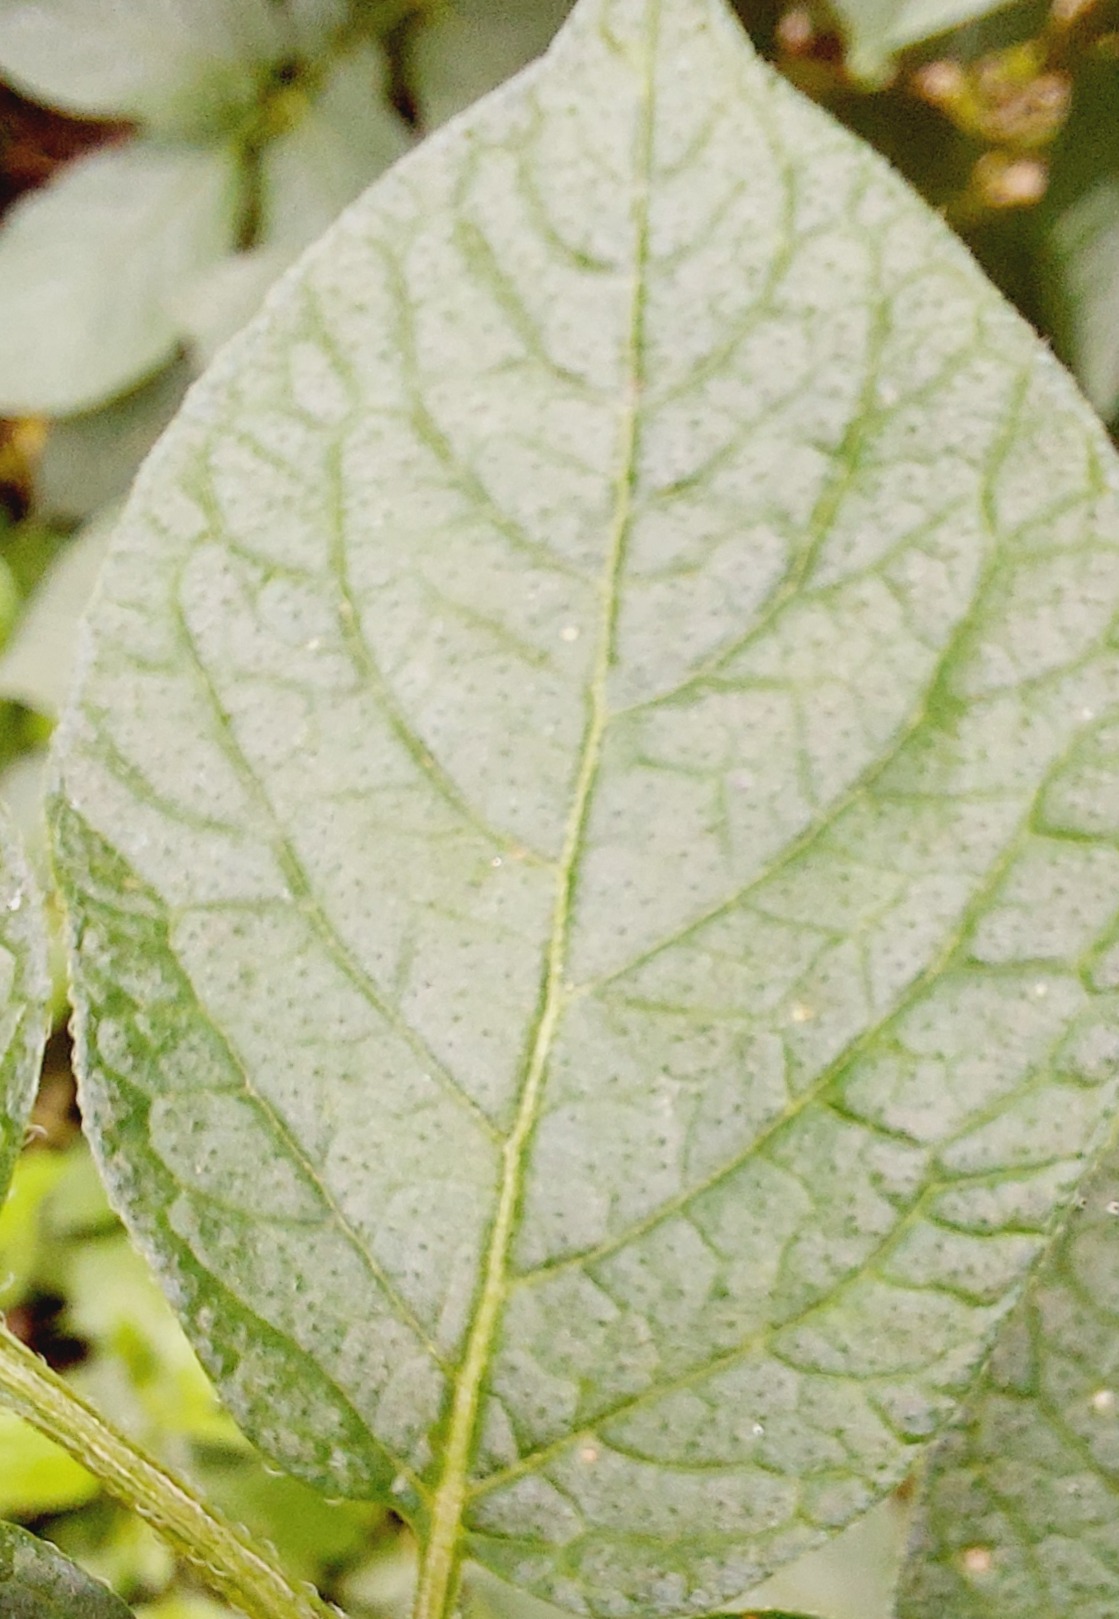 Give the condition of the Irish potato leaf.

healthy
